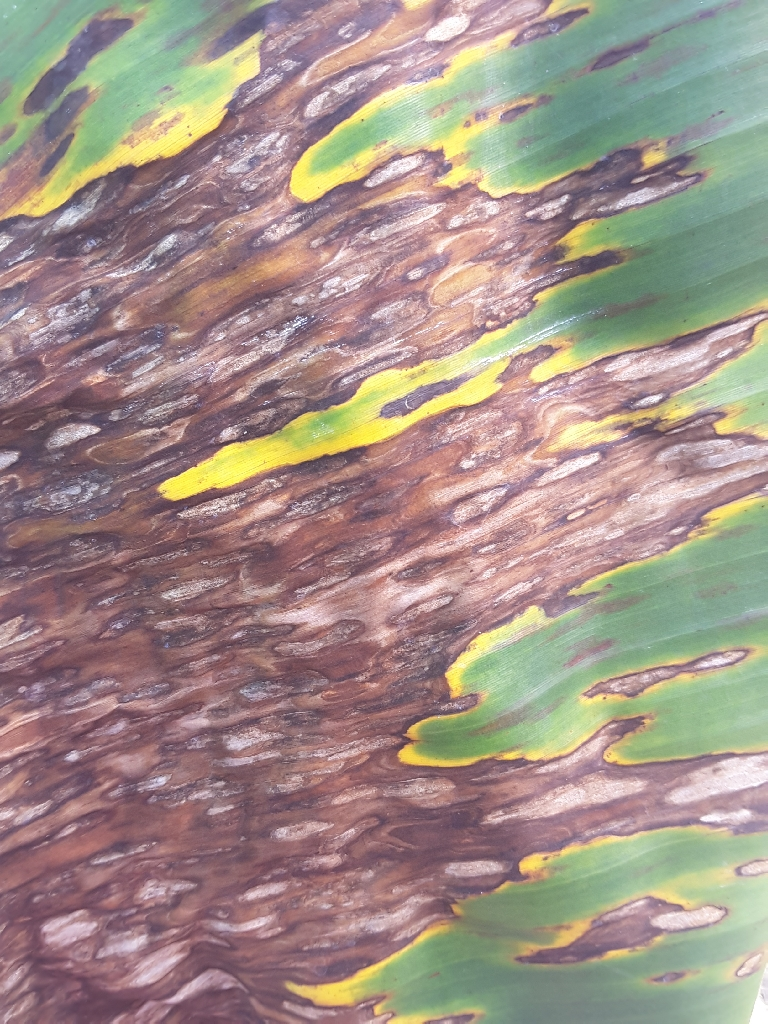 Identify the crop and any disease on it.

banana, black sigatoka
